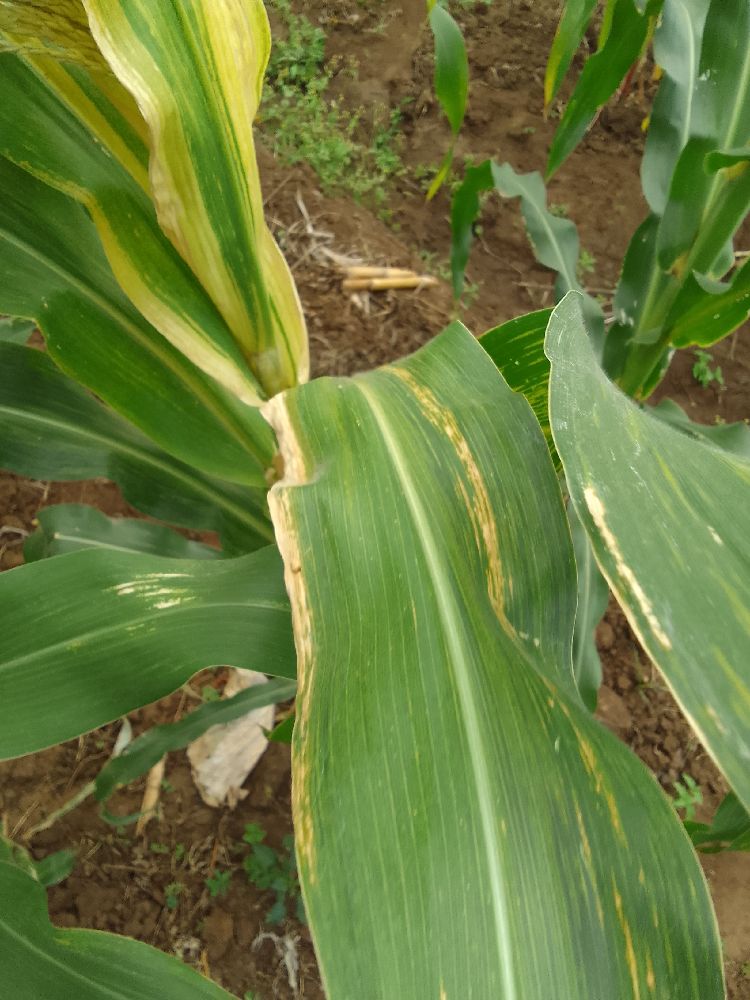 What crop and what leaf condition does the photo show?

maize, maize lethal necrosis
